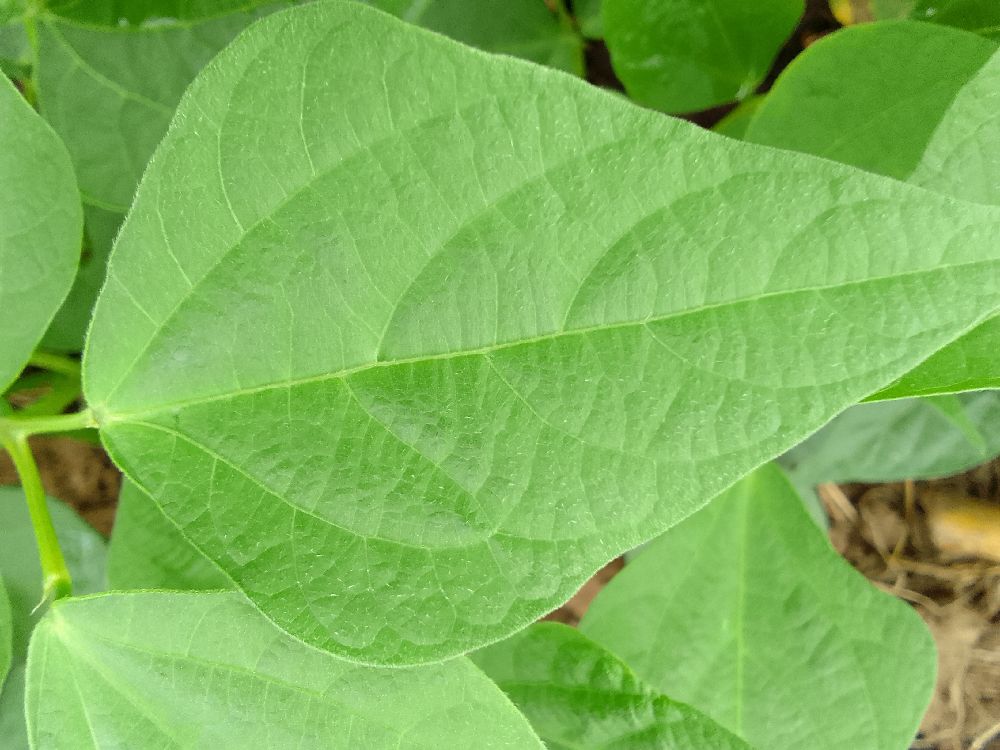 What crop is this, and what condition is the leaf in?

common bean, healthy
